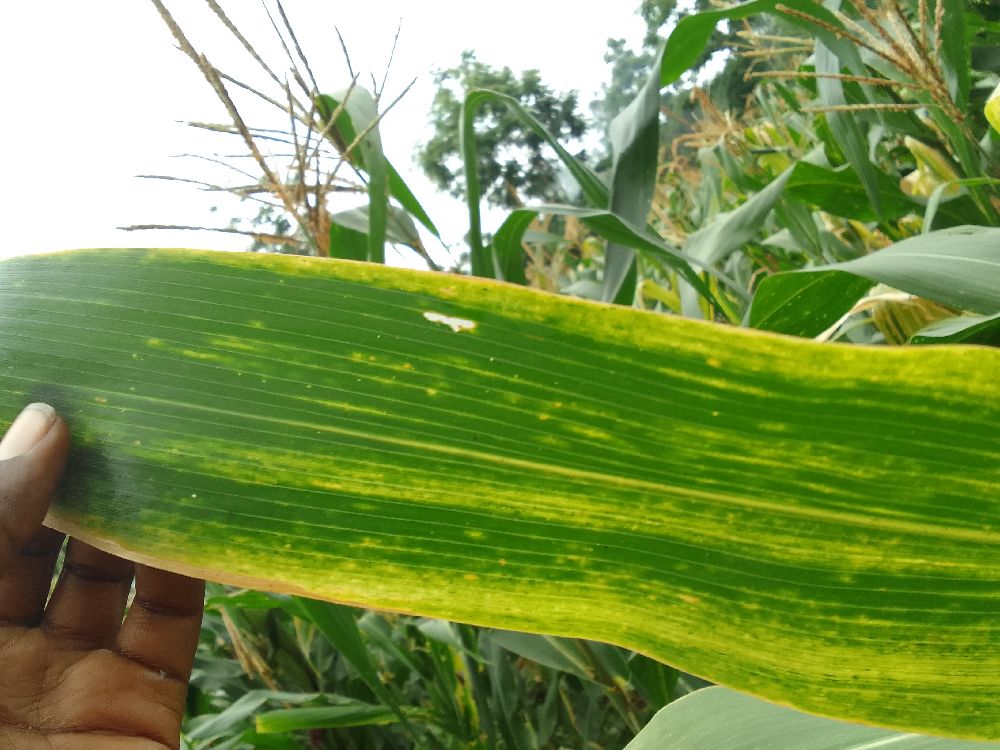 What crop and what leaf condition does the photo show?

maize, maize lethal necrosis
